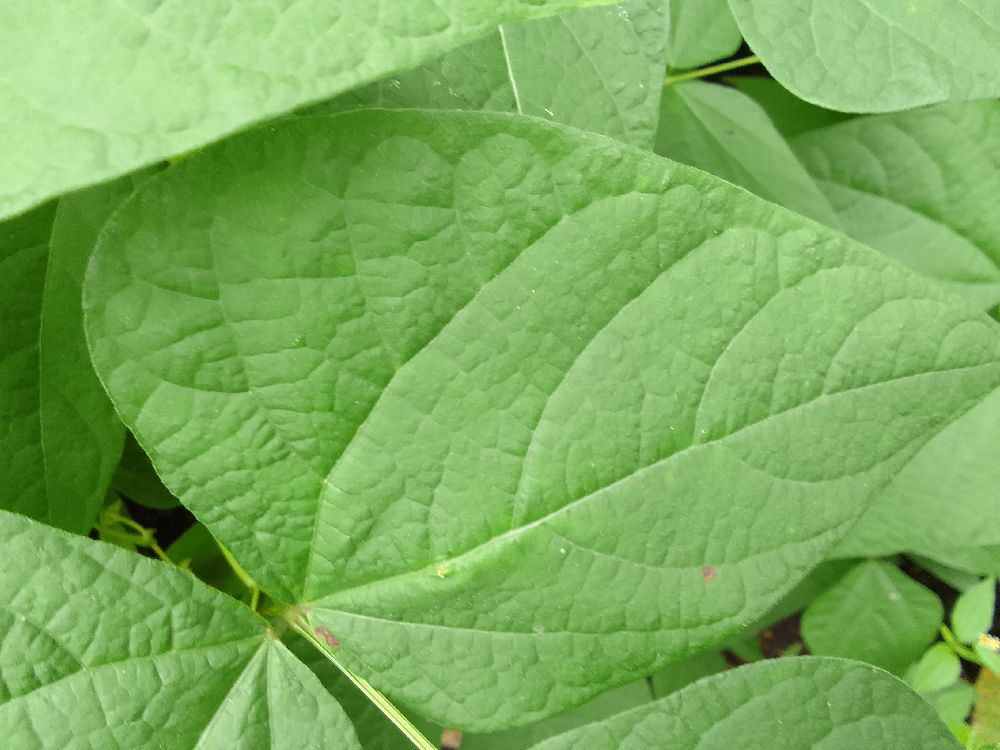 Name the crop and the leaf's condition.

common bean, healthy
